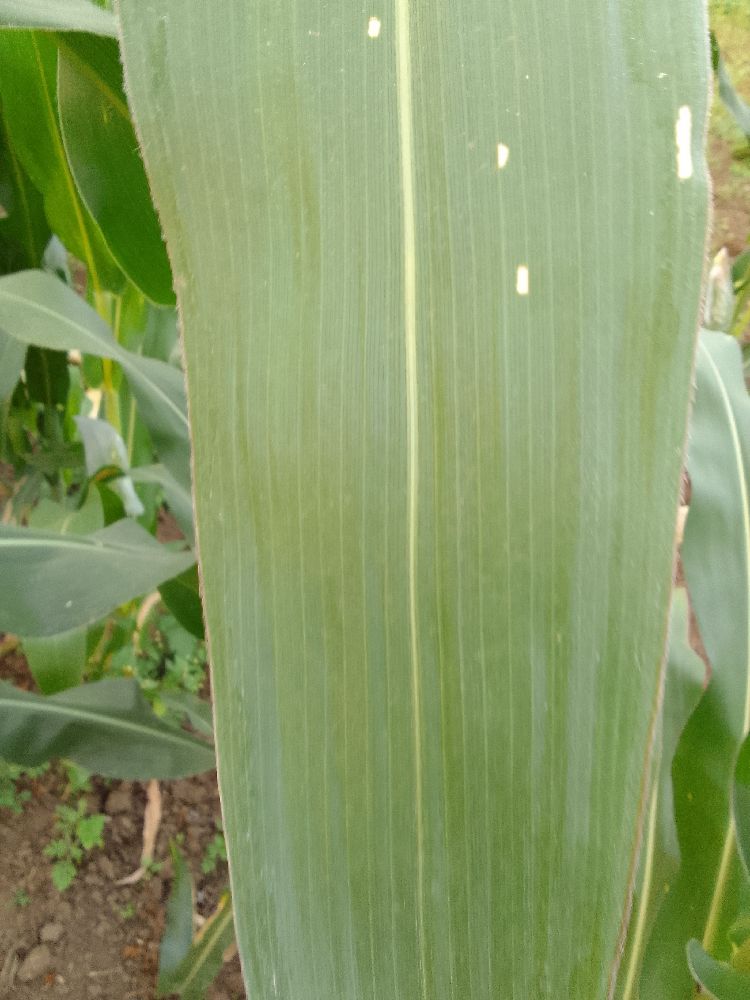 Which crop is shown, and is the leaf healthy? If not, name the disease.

maize, healthy
